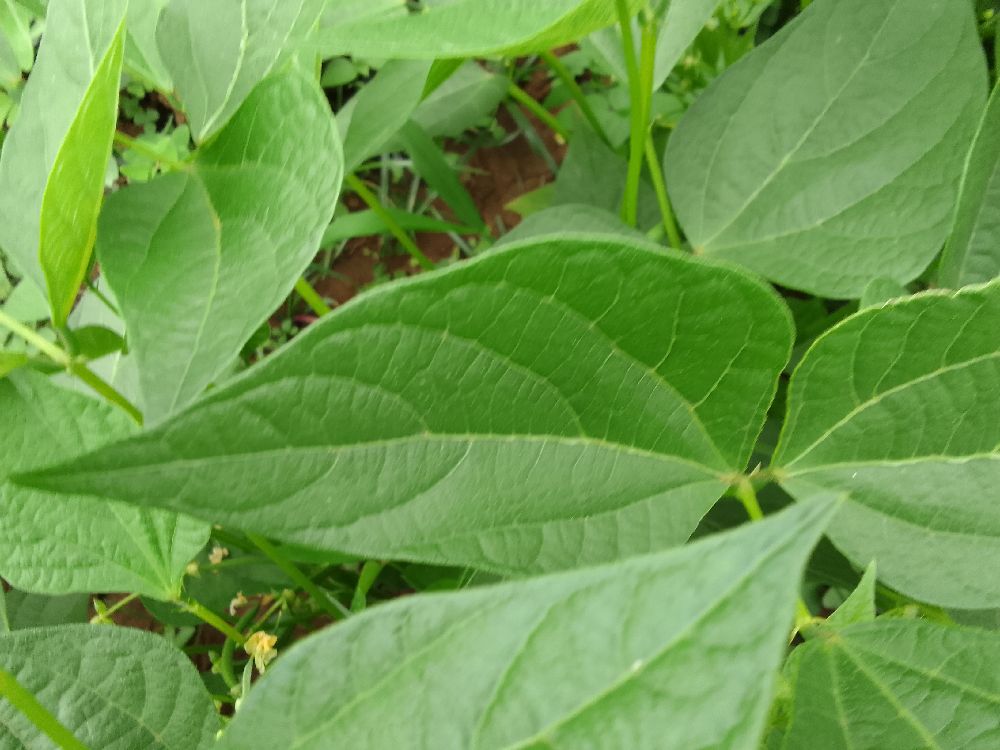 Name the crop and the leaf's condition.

common bean, healthy
